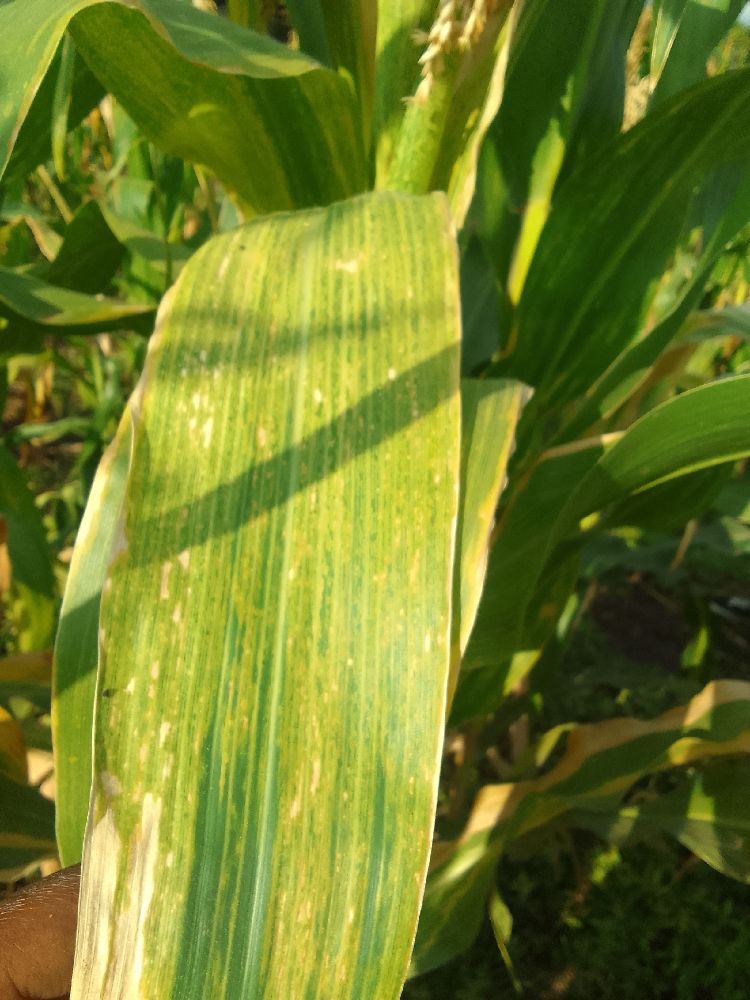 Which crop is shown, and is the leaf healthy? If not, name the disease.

maize, maize lethal necrosis
